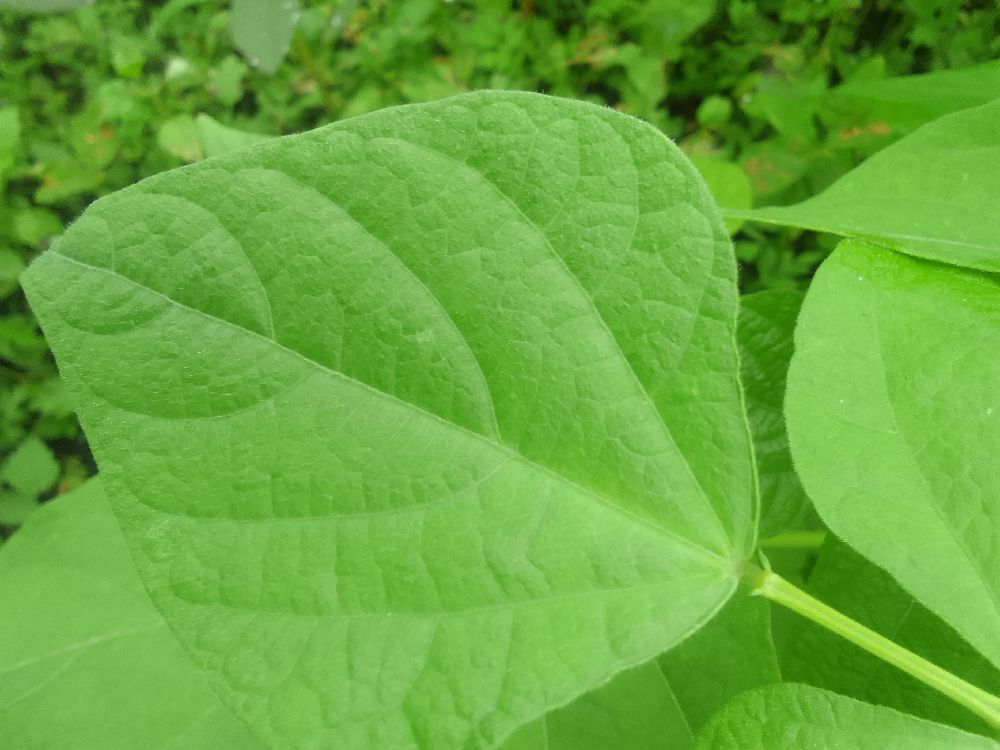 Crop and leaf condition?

common bean, healthy
